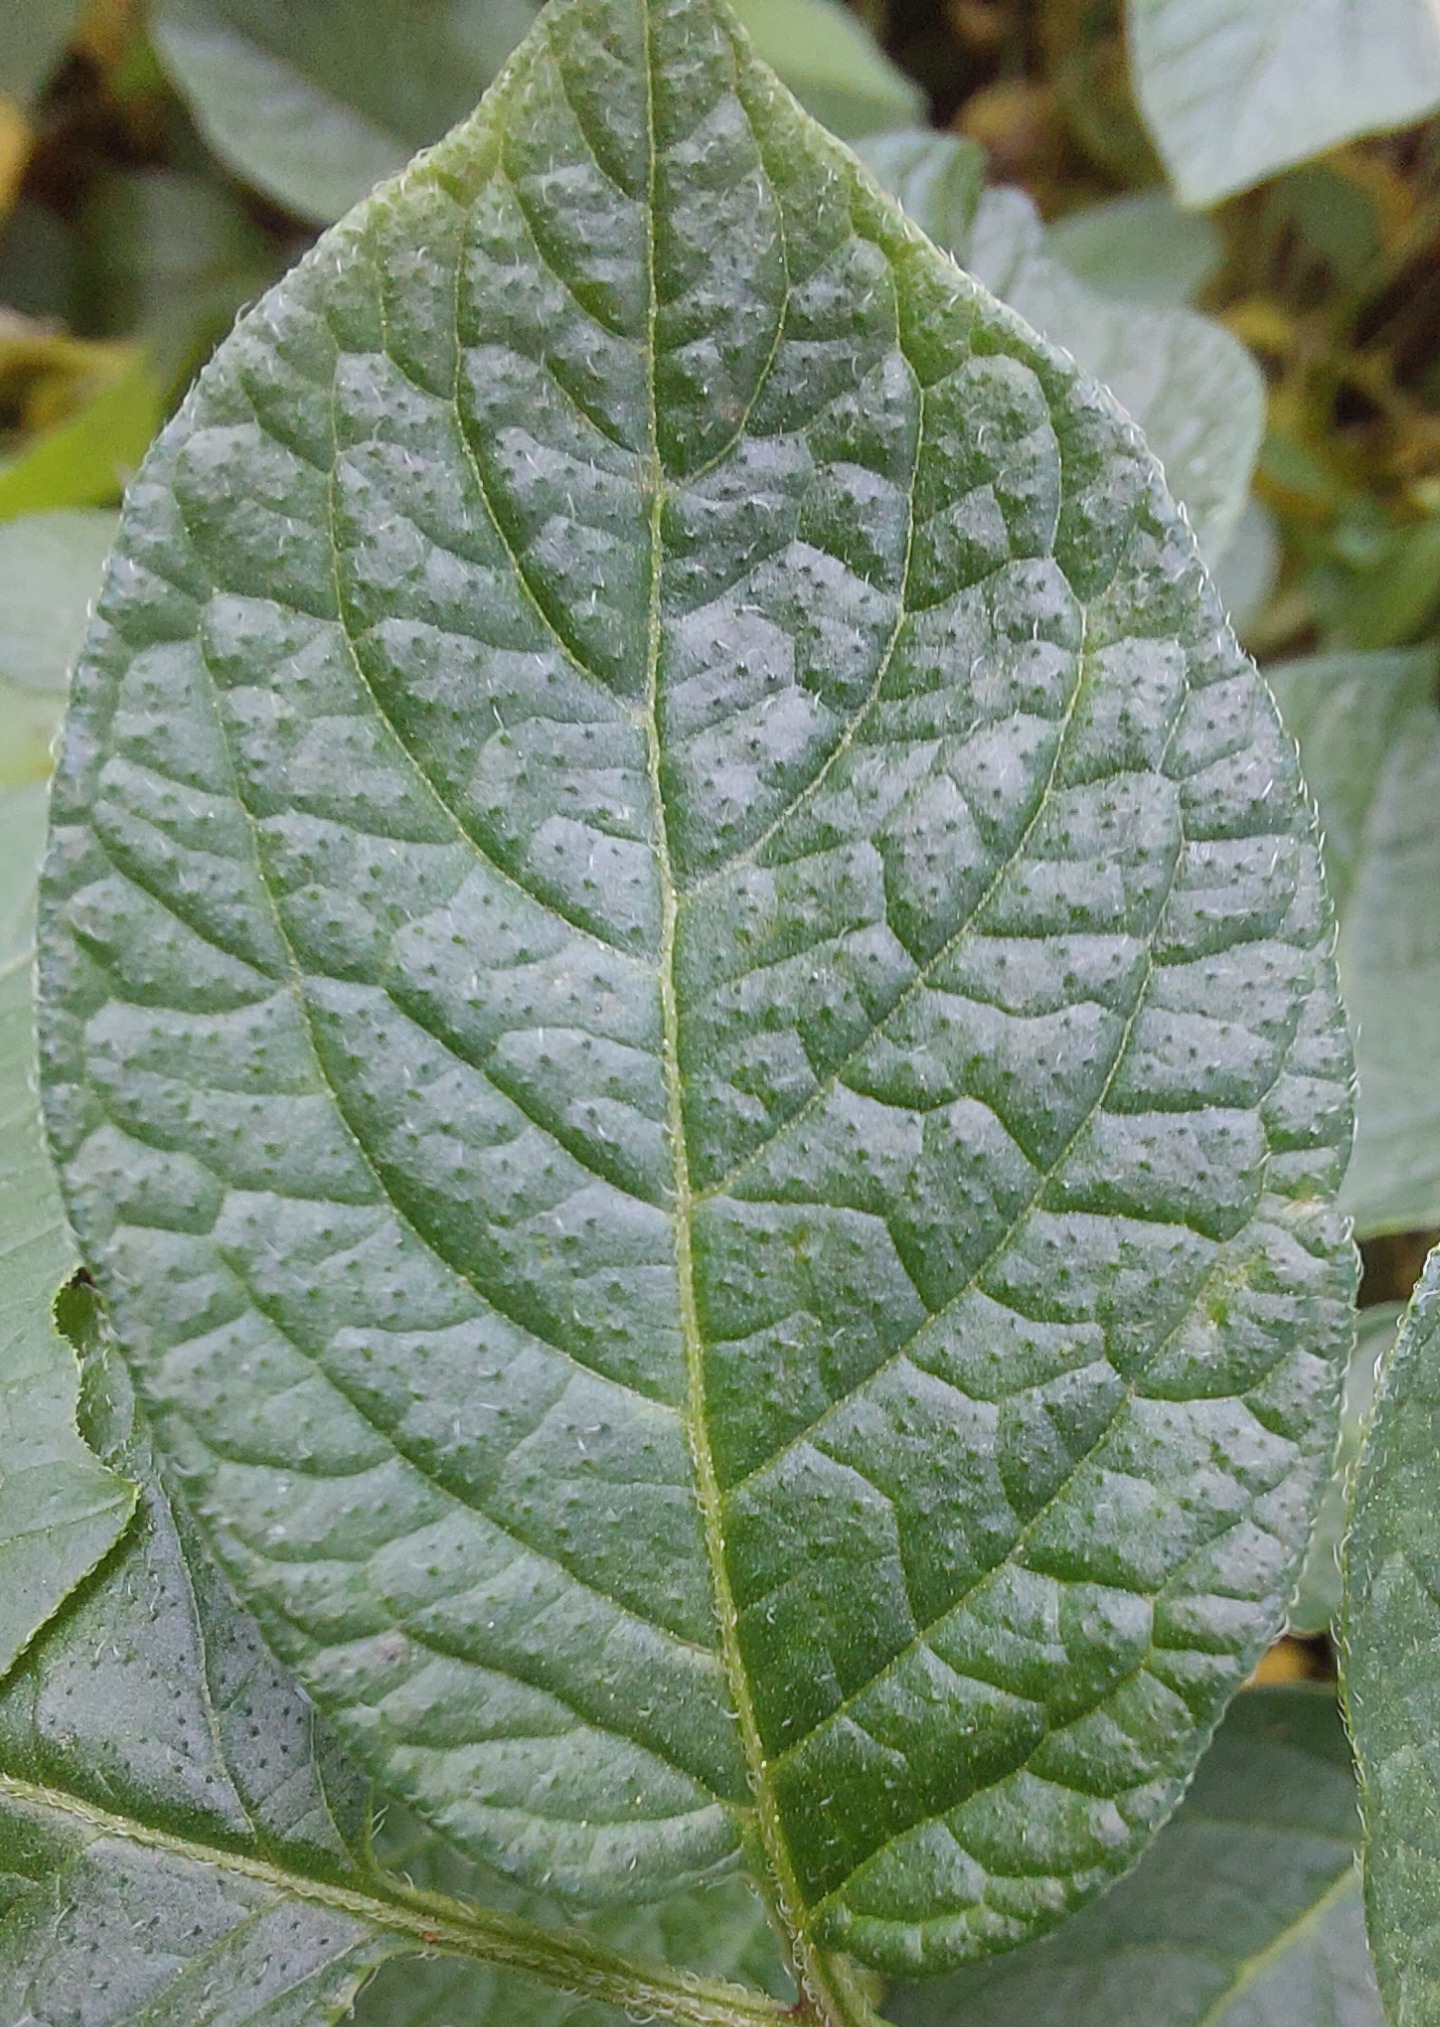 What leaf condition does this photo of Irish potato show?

healthy
